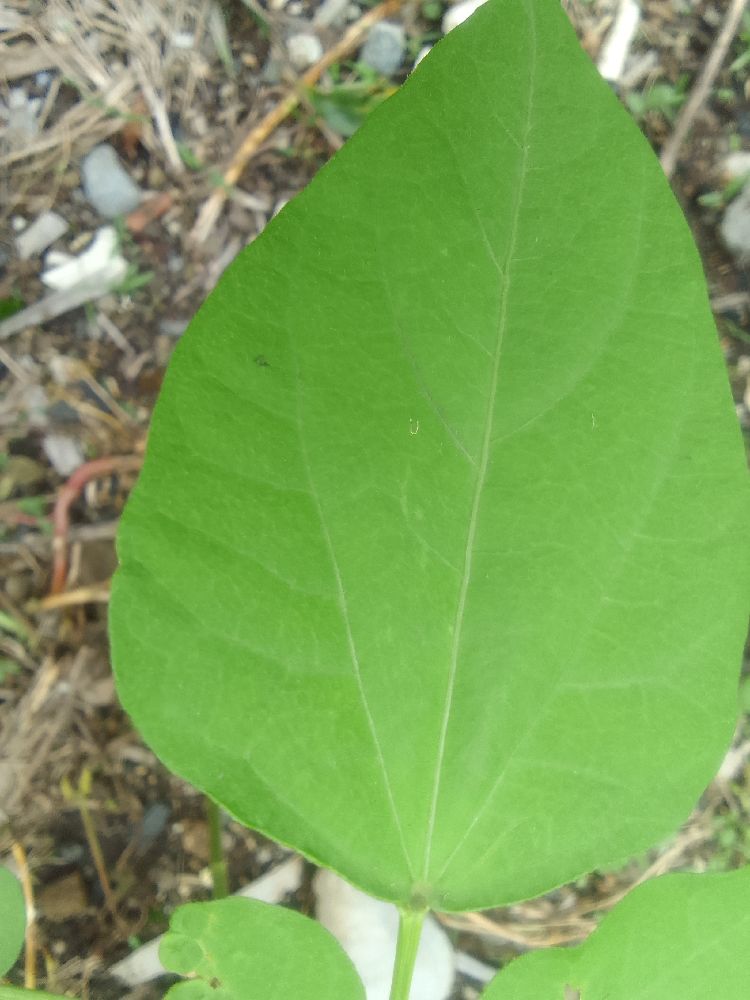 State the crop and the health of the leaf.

common bean, healthy
